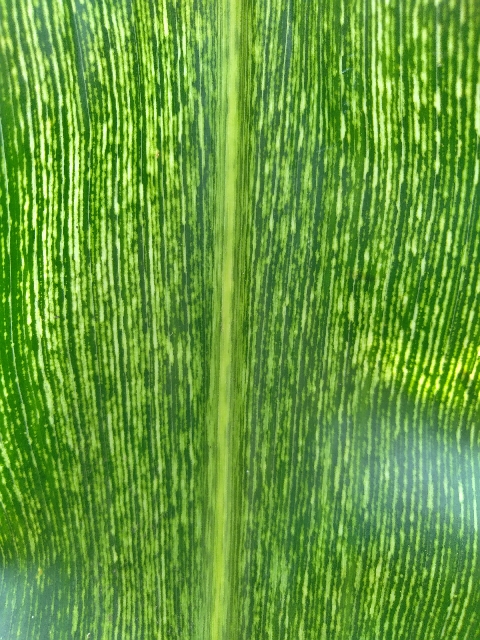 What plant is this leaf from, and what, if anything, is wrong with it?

maize, maize streak virus
